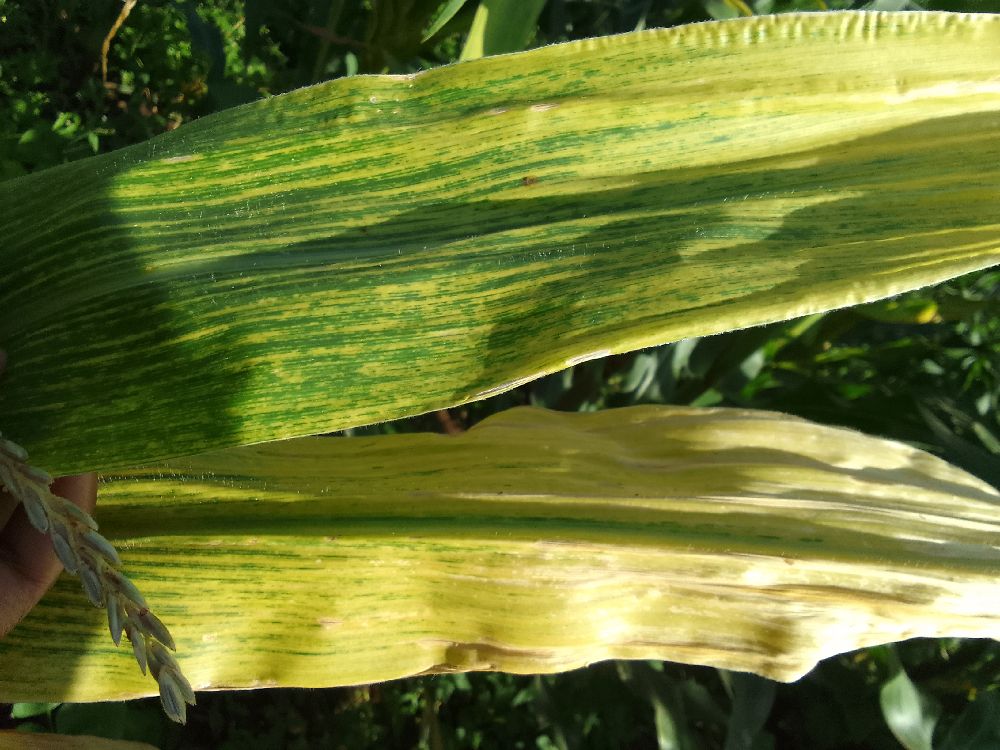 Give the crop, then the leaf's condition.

maize, maize lethal necrosis
